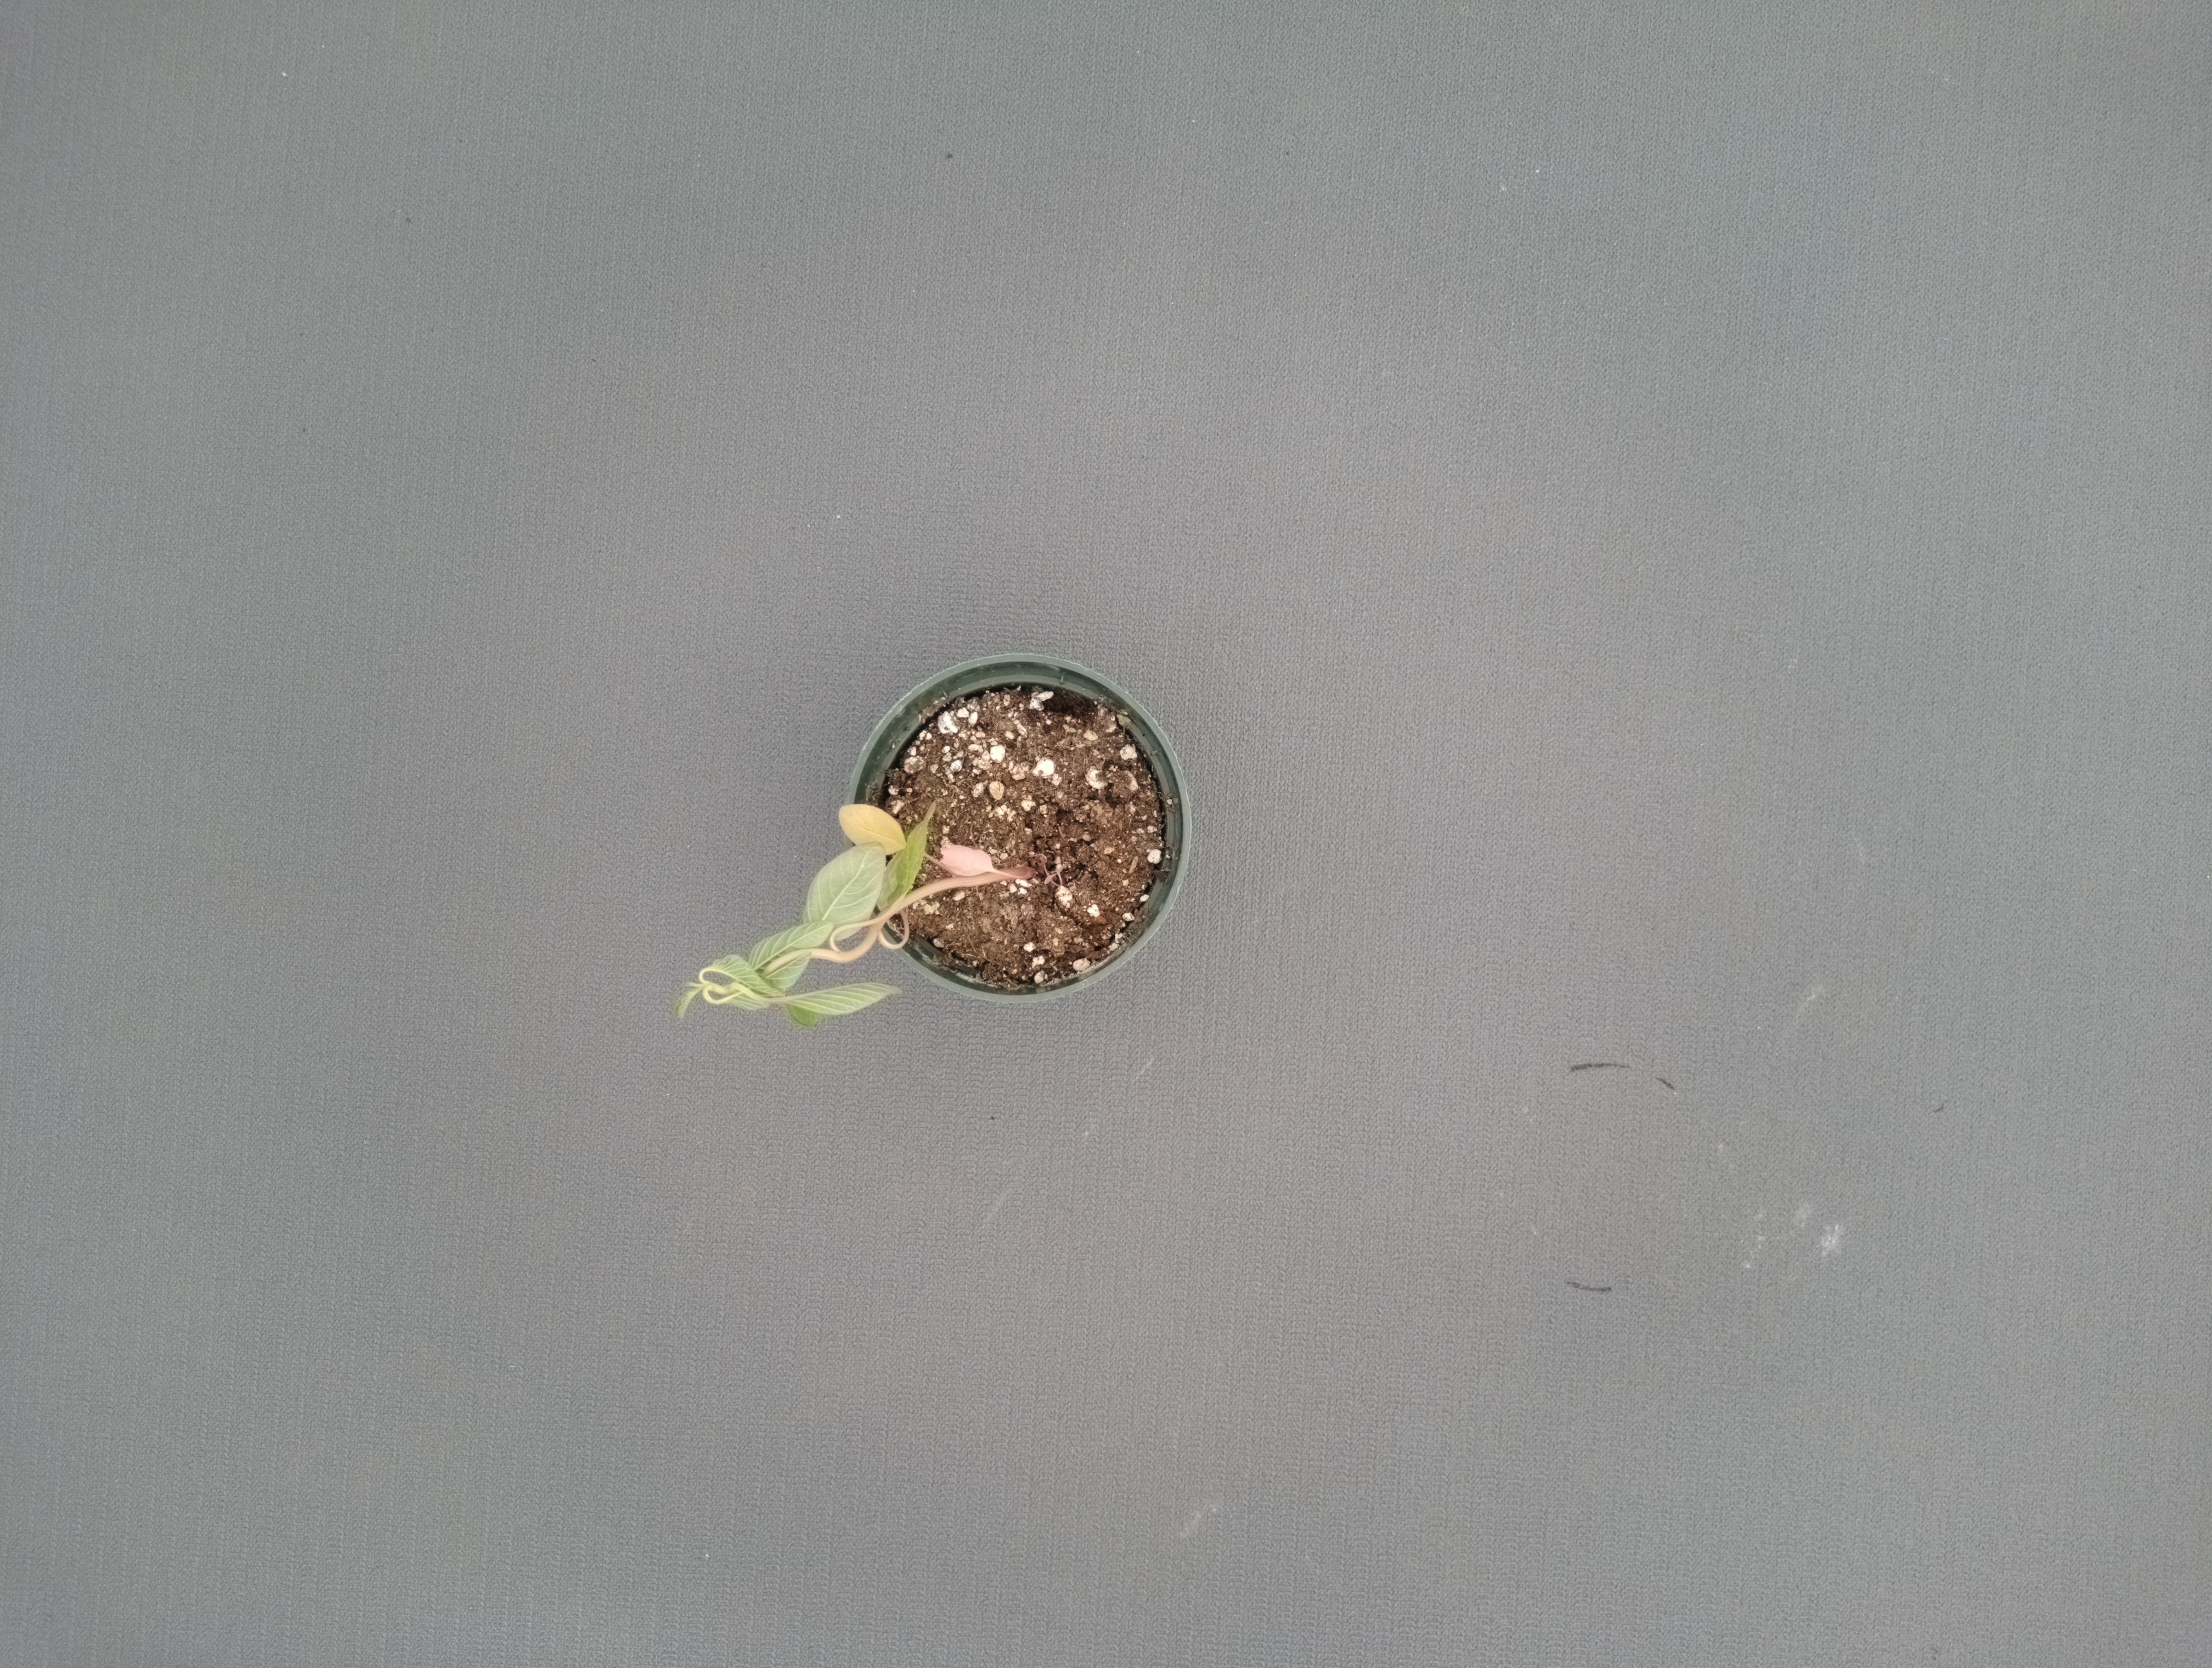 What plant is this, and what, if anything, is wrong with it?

waterhemp, epinasty
